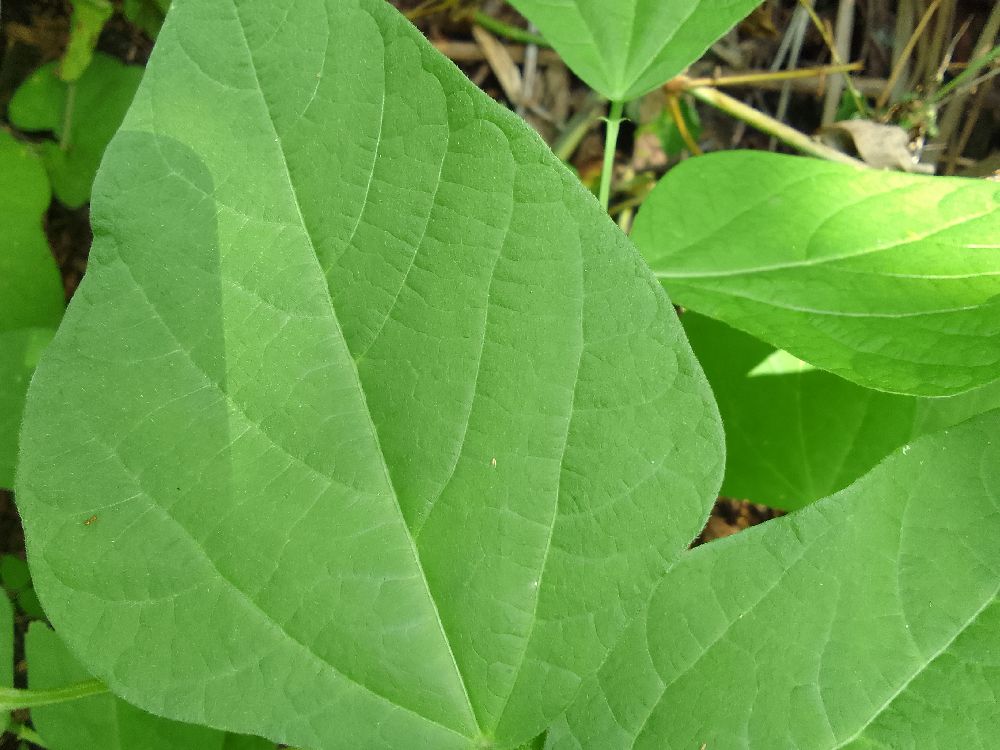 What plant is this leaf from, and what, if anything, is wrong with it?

common bean, healthy
